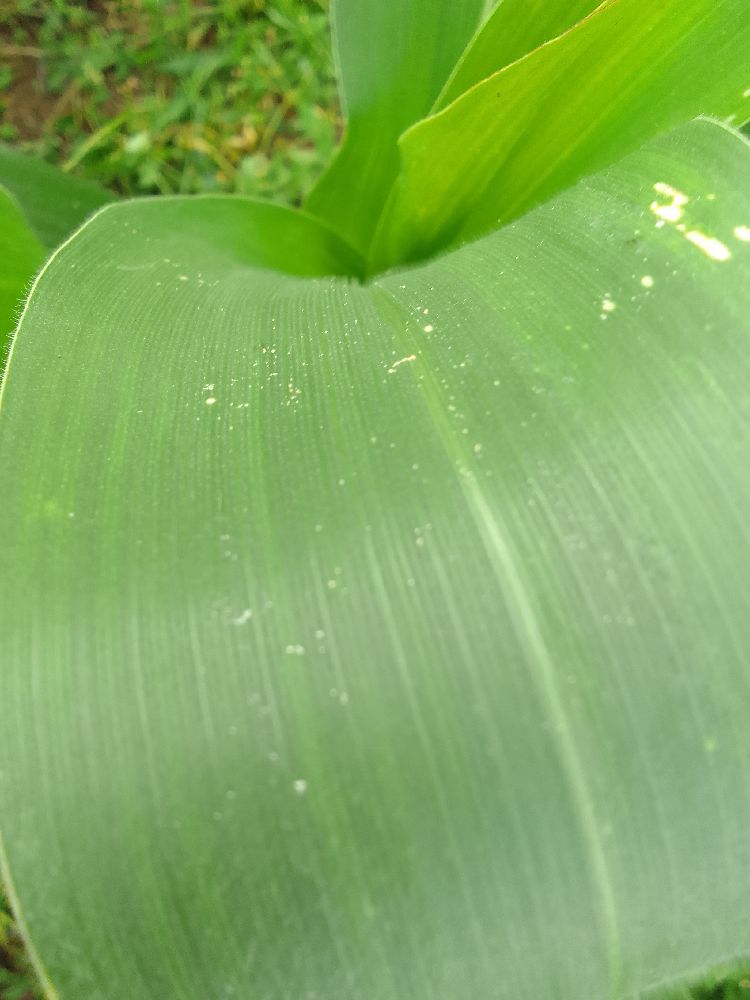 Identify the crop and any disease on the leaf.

maize, healthy
